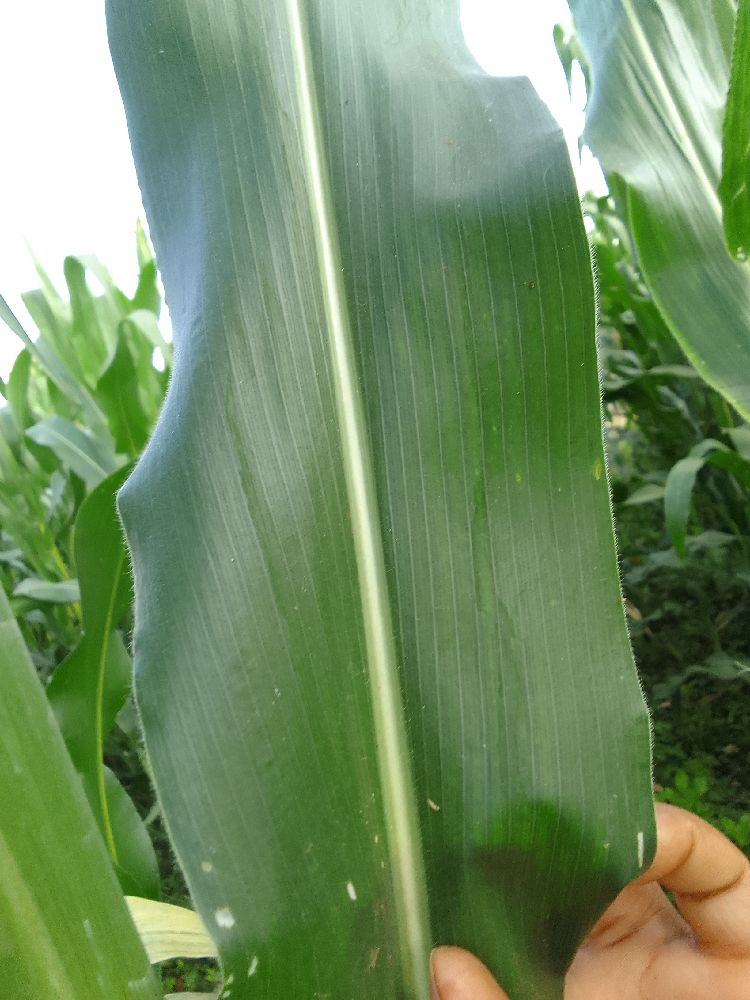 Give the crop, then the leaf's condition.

maize, healthy
